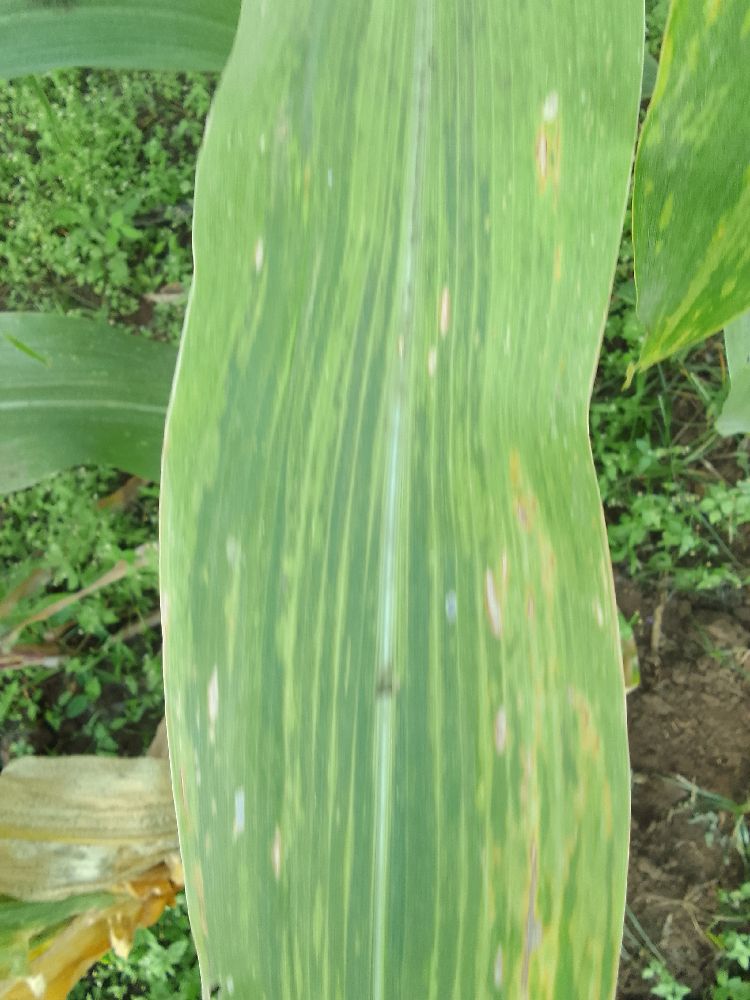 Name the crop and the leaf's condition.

maize, maize lethal necrosis
